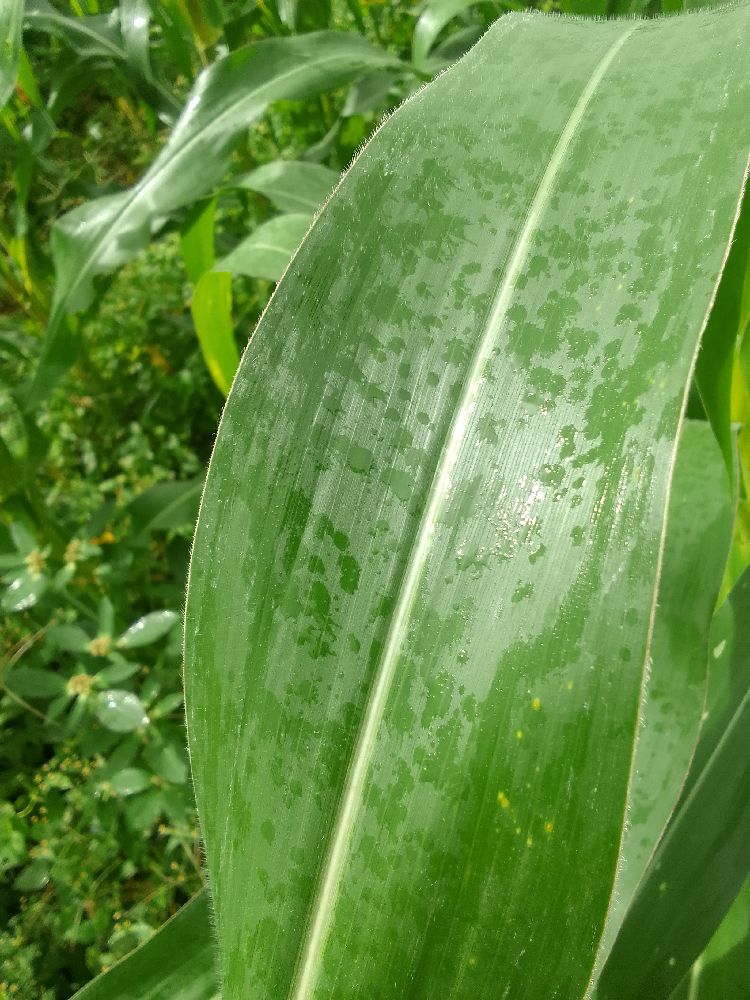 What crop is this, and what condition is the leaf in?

maize, healthy
